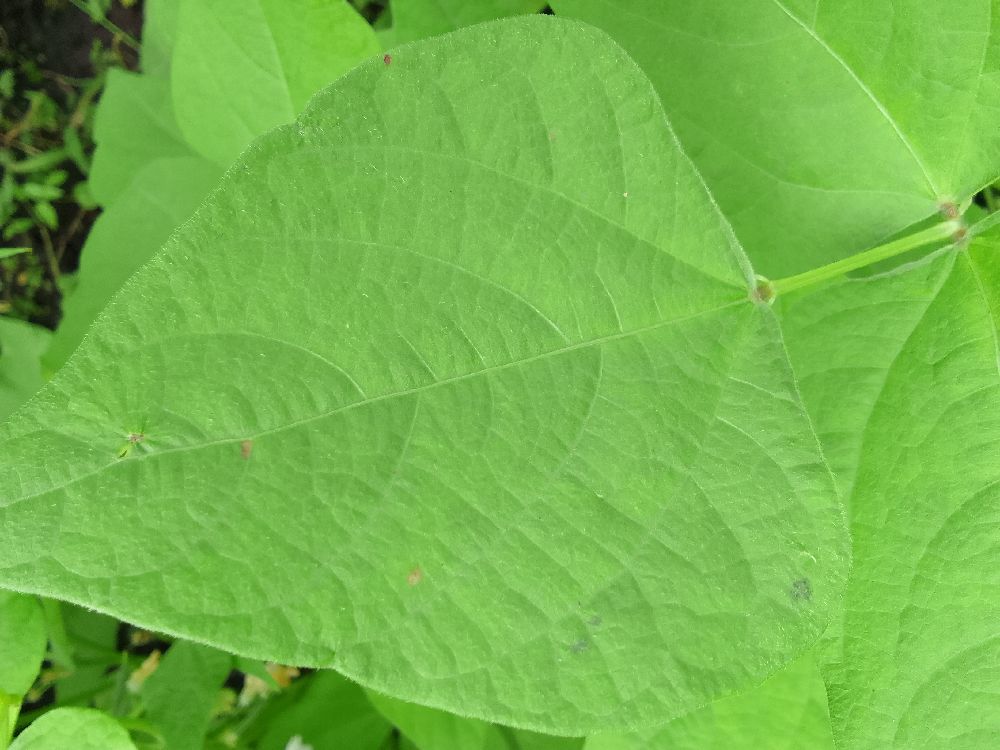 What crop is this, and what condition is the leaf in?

common bean, healthy
